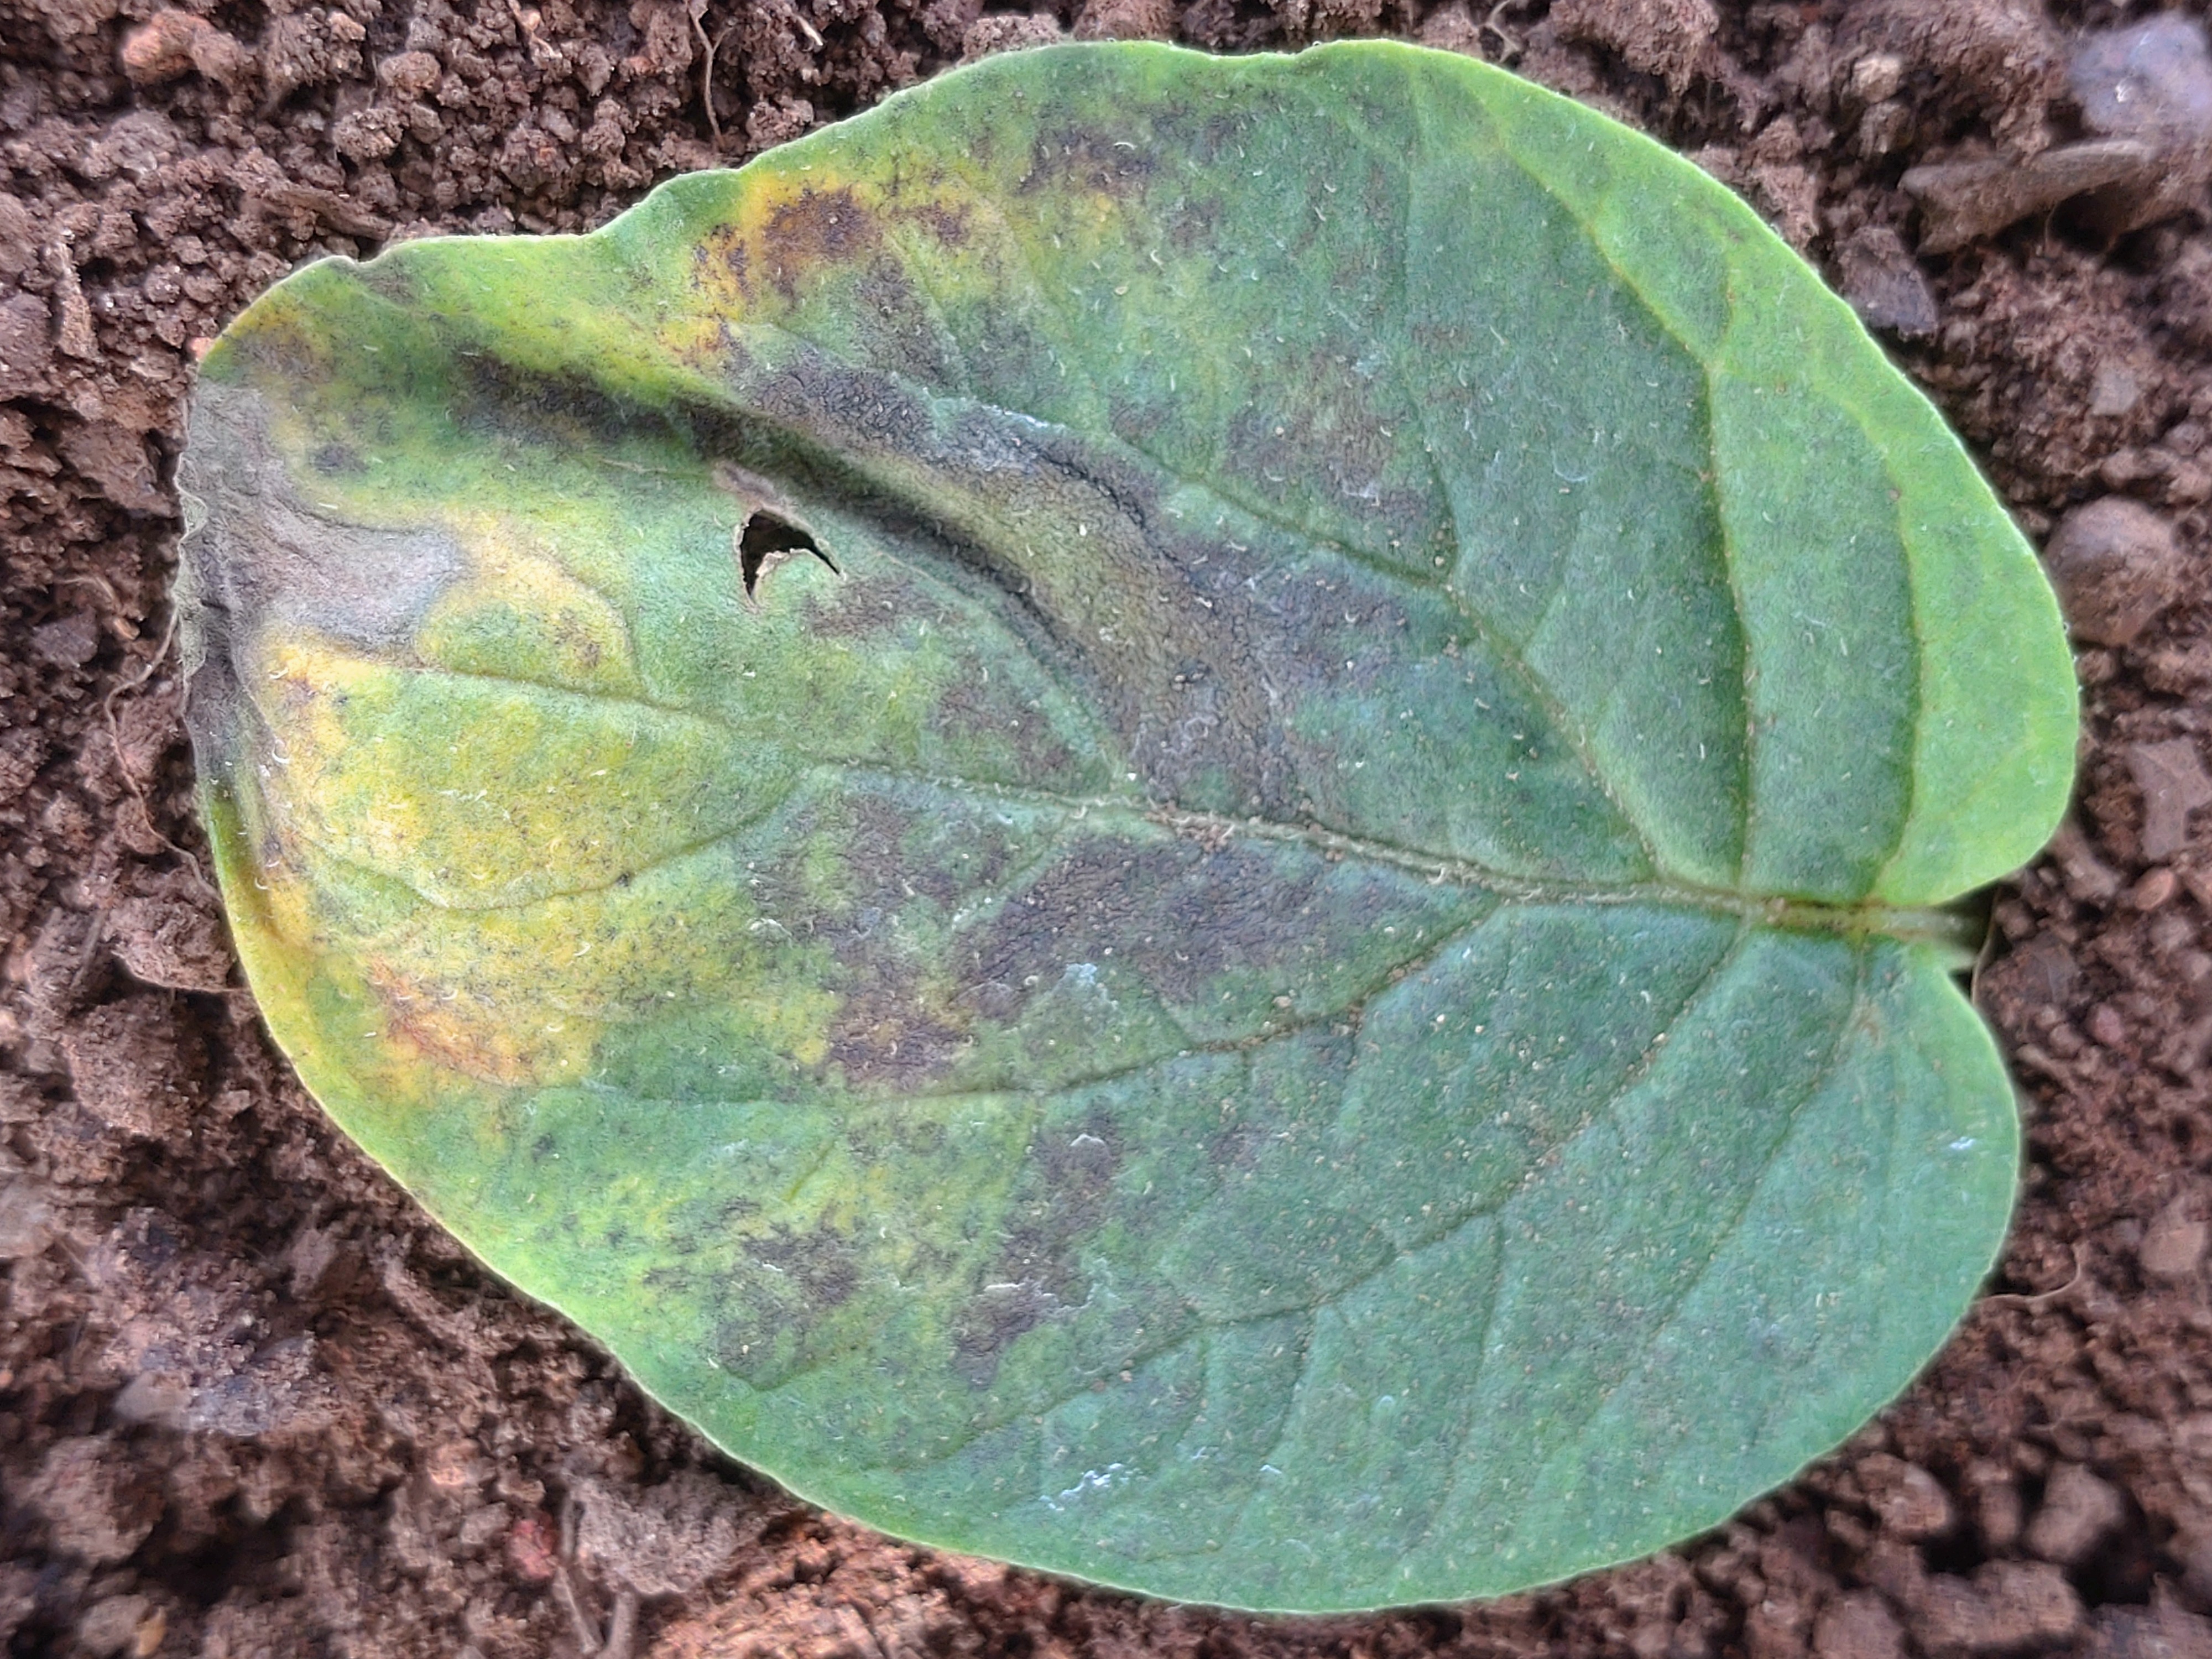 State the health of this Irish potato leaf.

late blight
